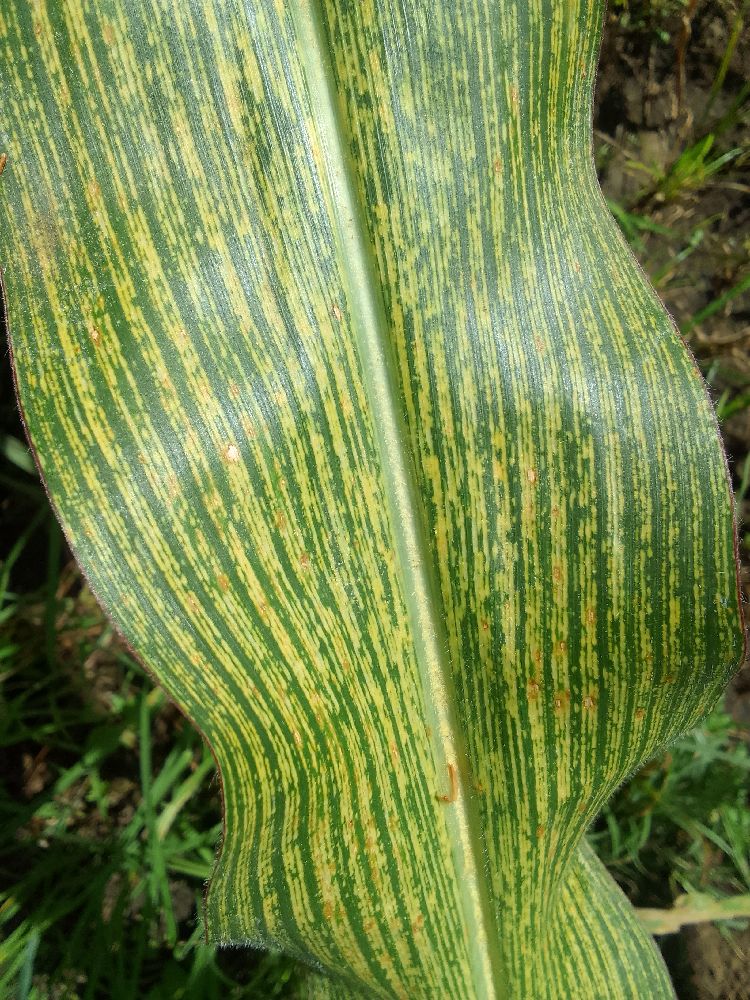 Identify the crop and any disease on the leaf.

maize, maize streak virus
